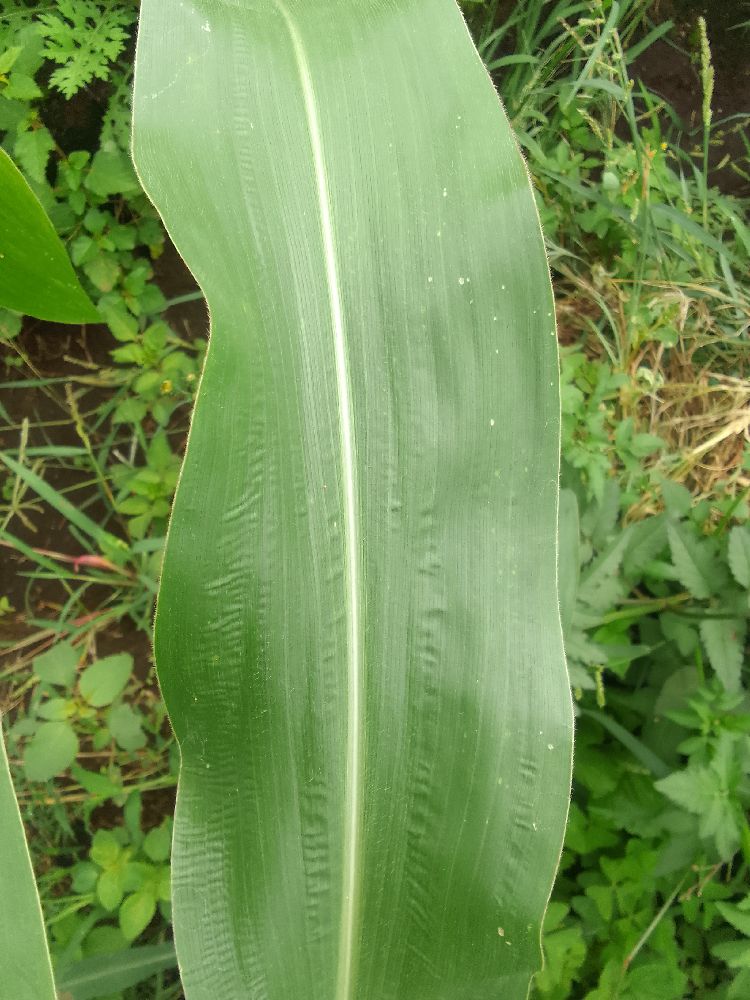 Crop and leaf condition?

maize, healthy
